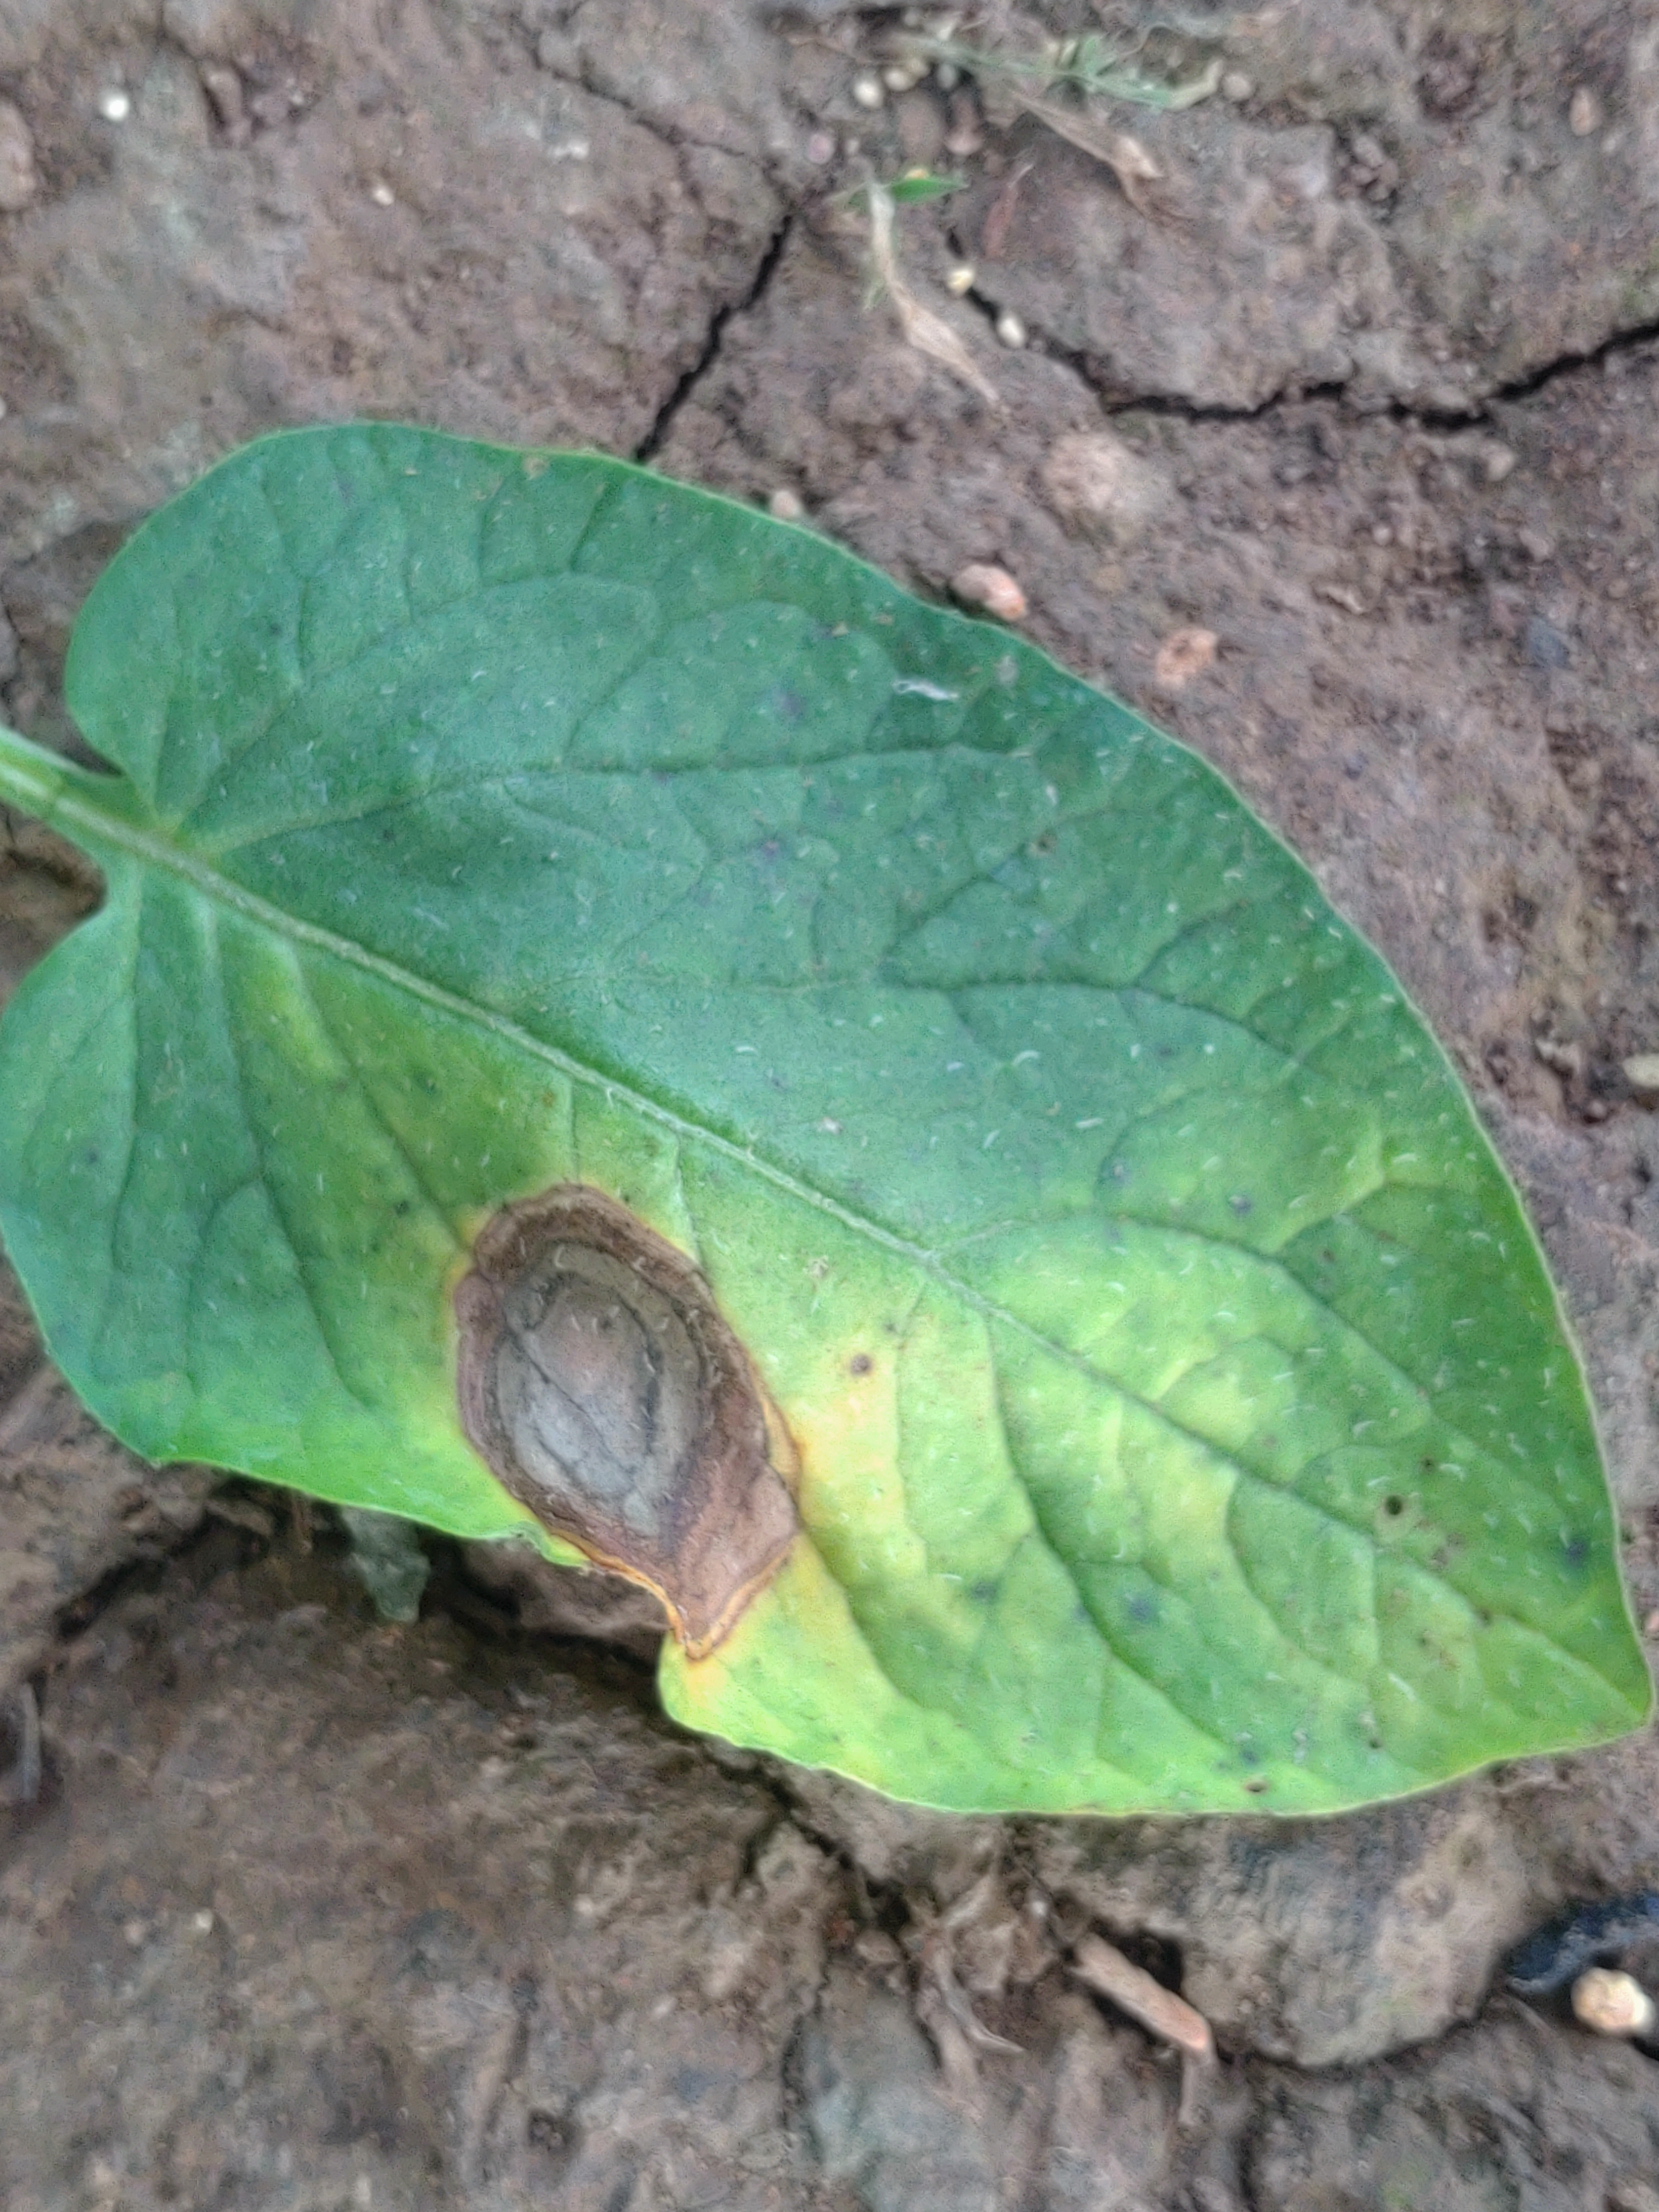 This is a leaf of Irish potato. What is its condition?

early blight
